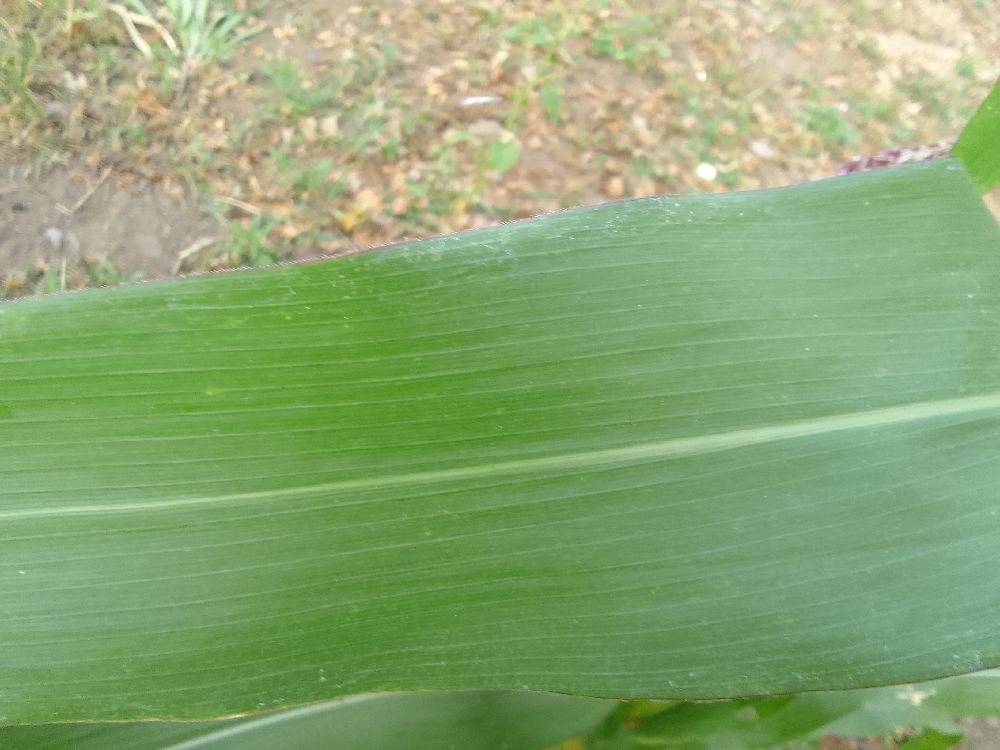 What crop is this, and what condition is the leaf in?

maize, healthy
